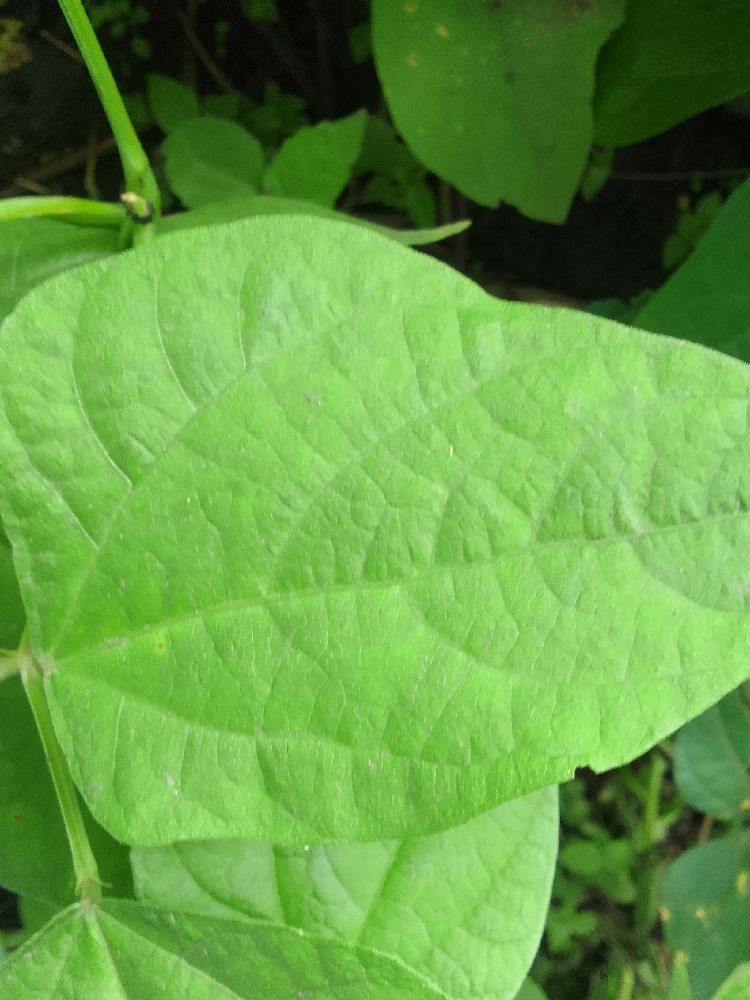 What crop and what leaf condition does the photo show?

common bean, healthy
